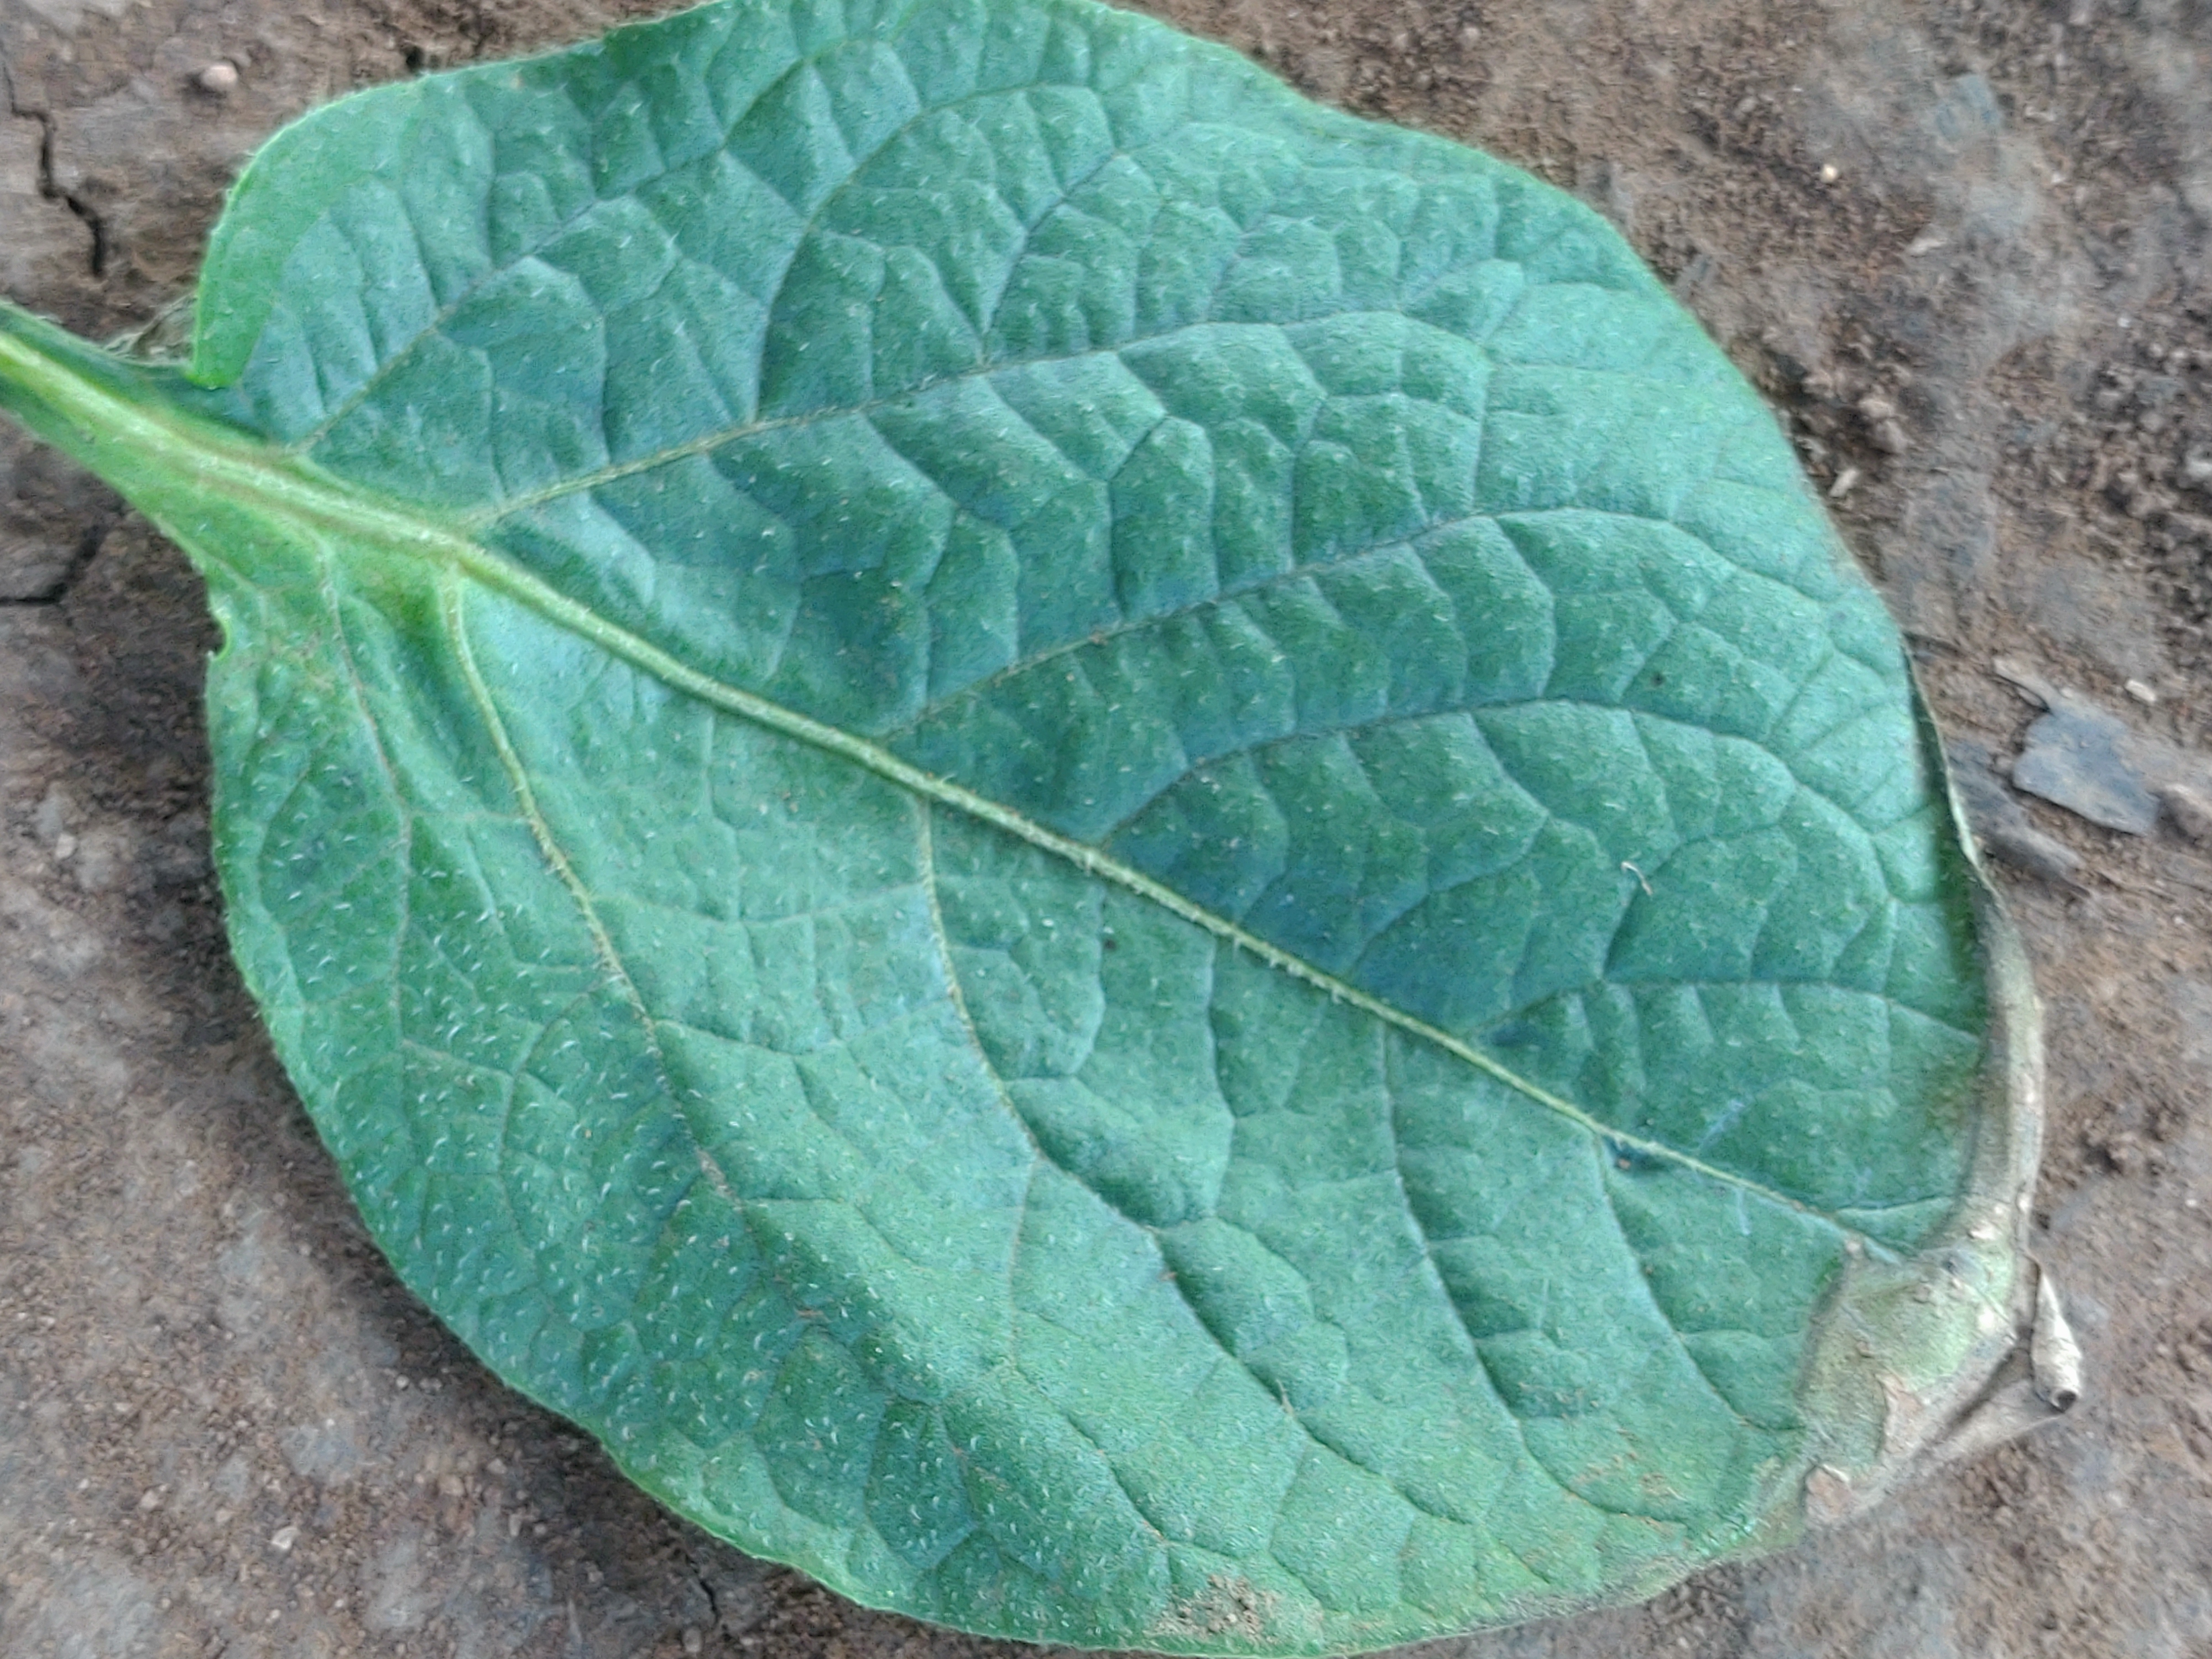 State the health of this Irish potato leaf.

early blight
